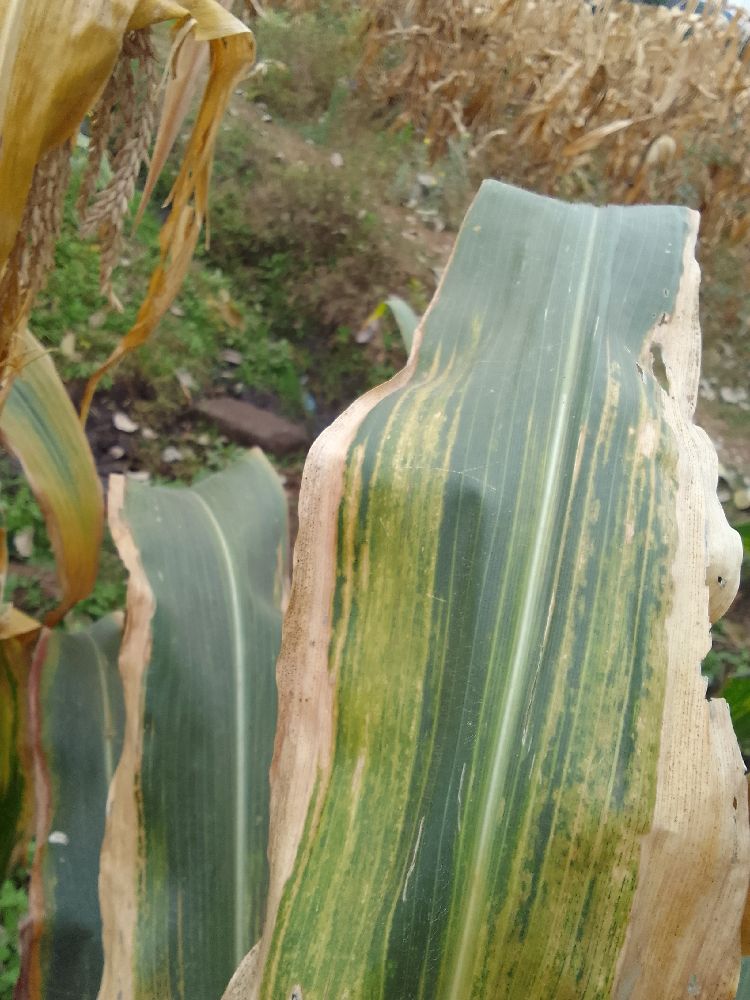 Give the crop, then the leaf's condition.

maize, maize lethal necrosis
